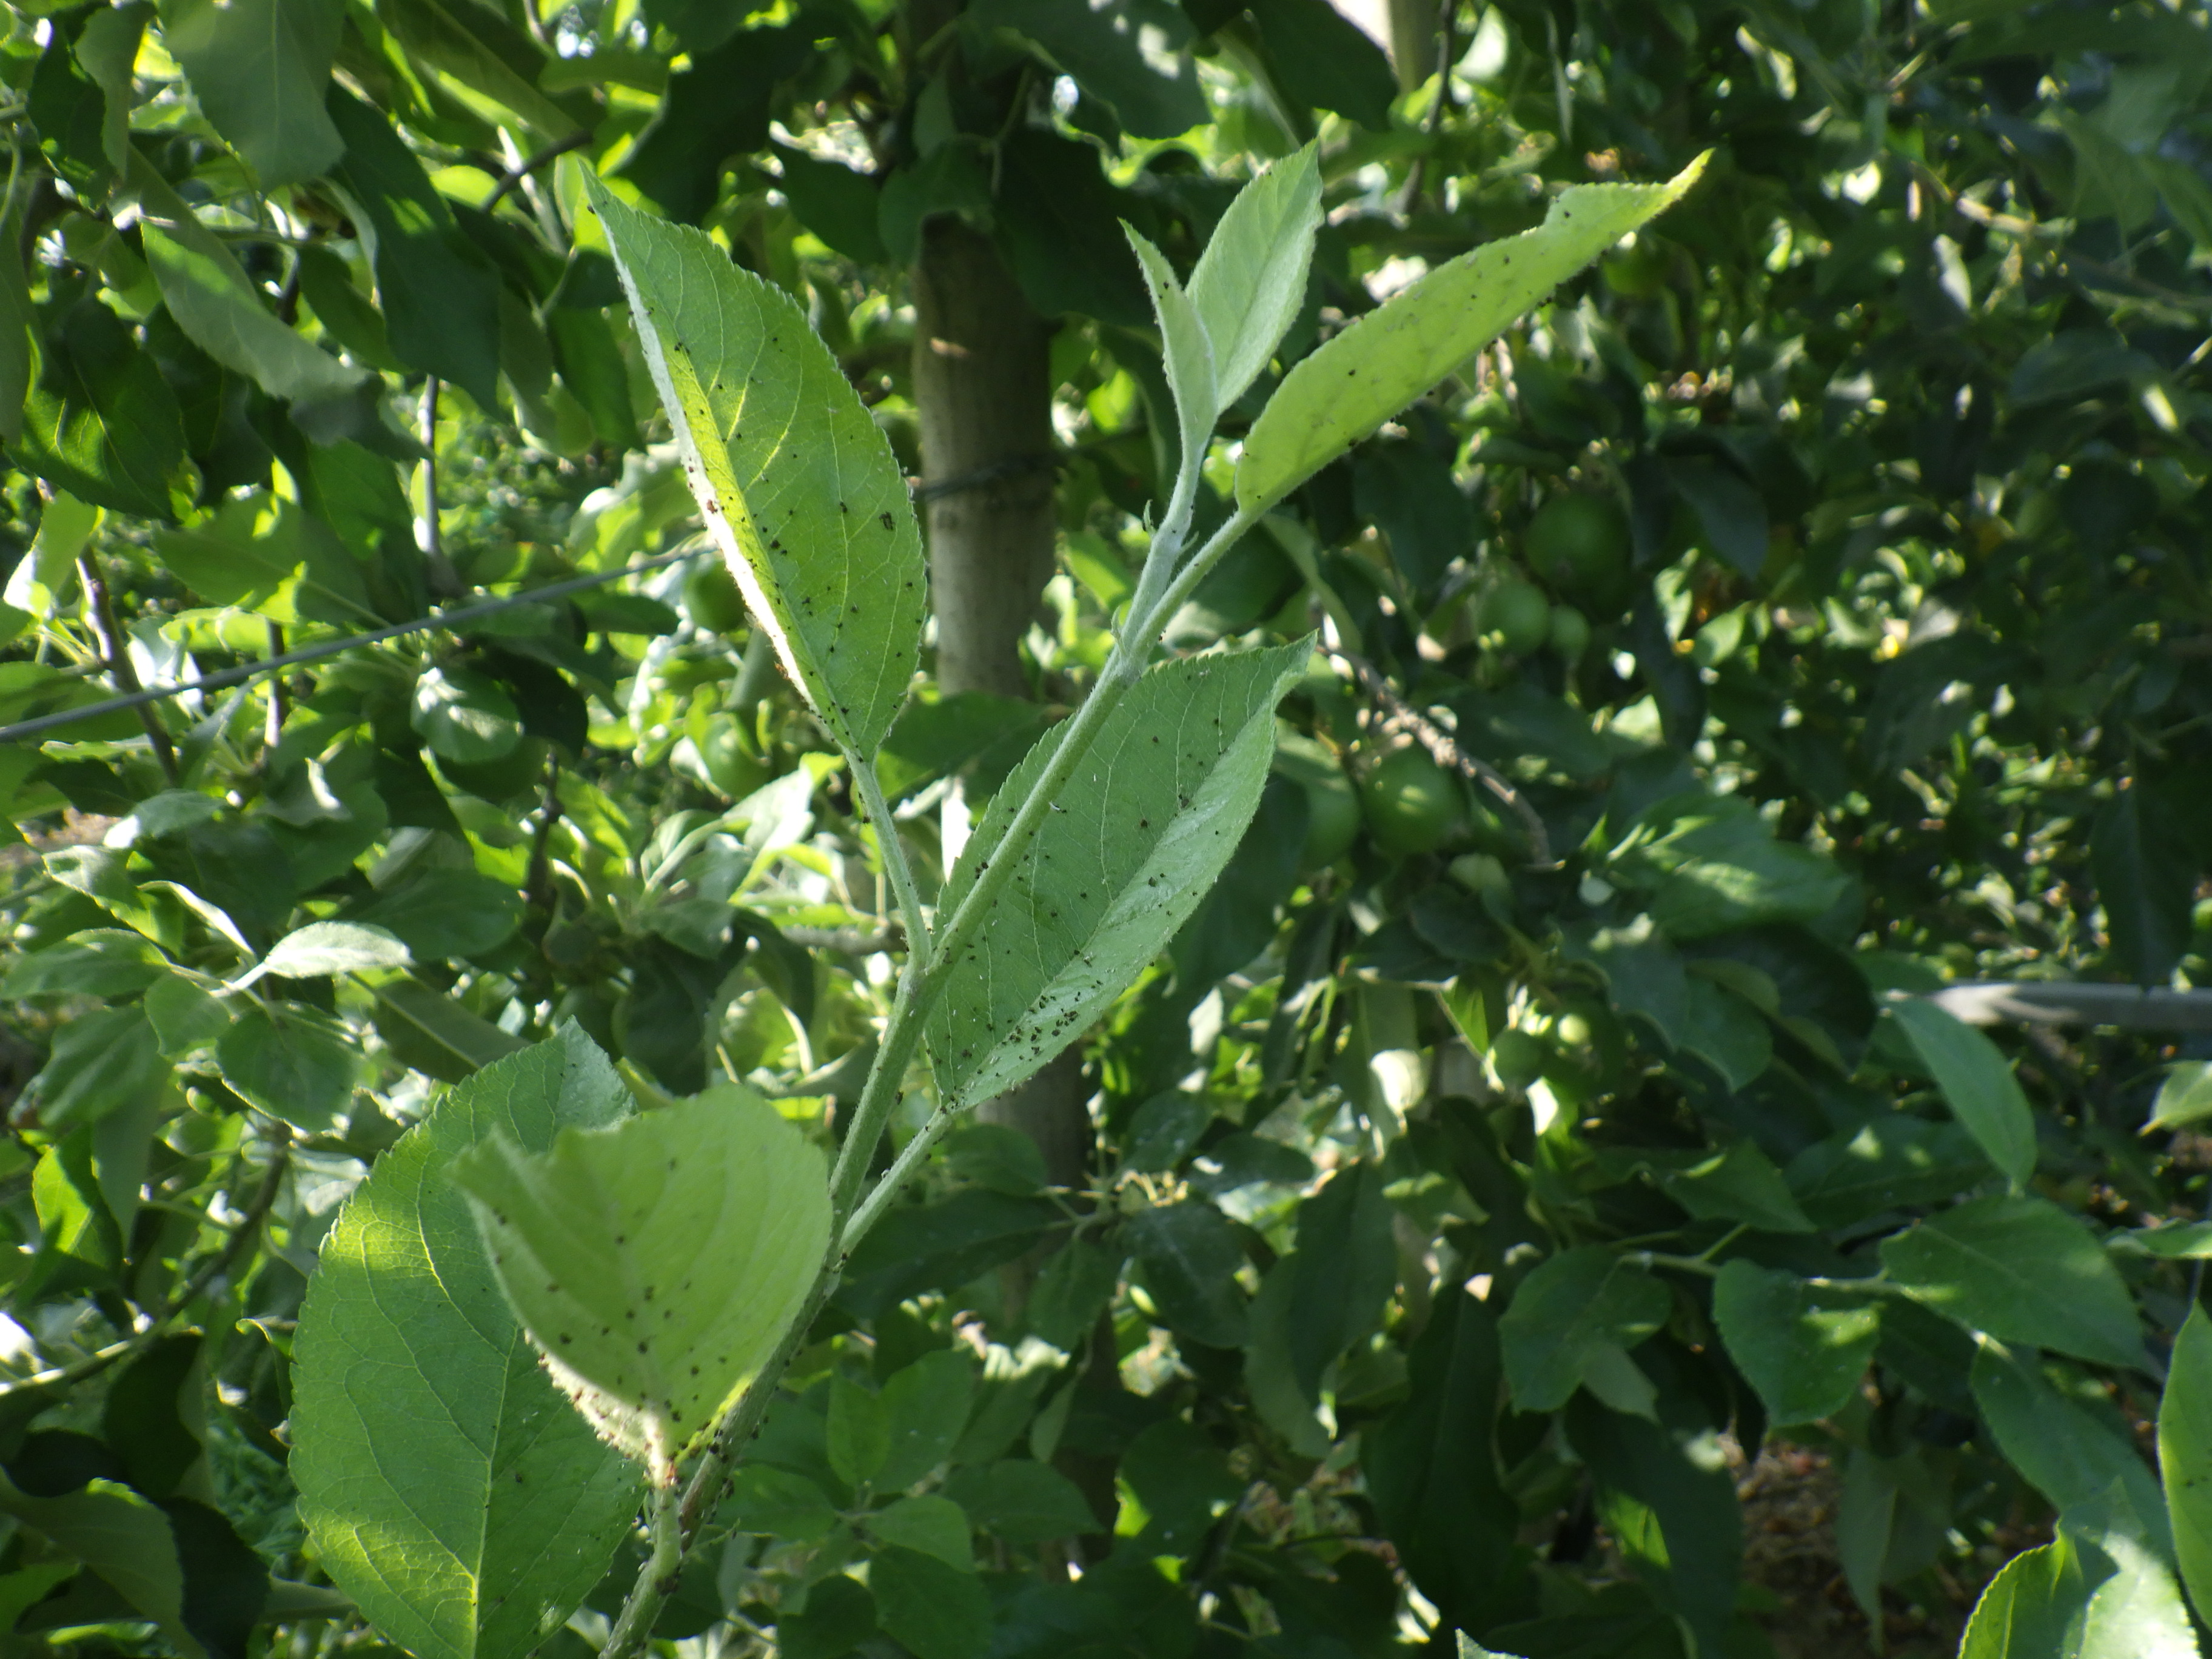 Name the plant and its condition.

apple, aphids
